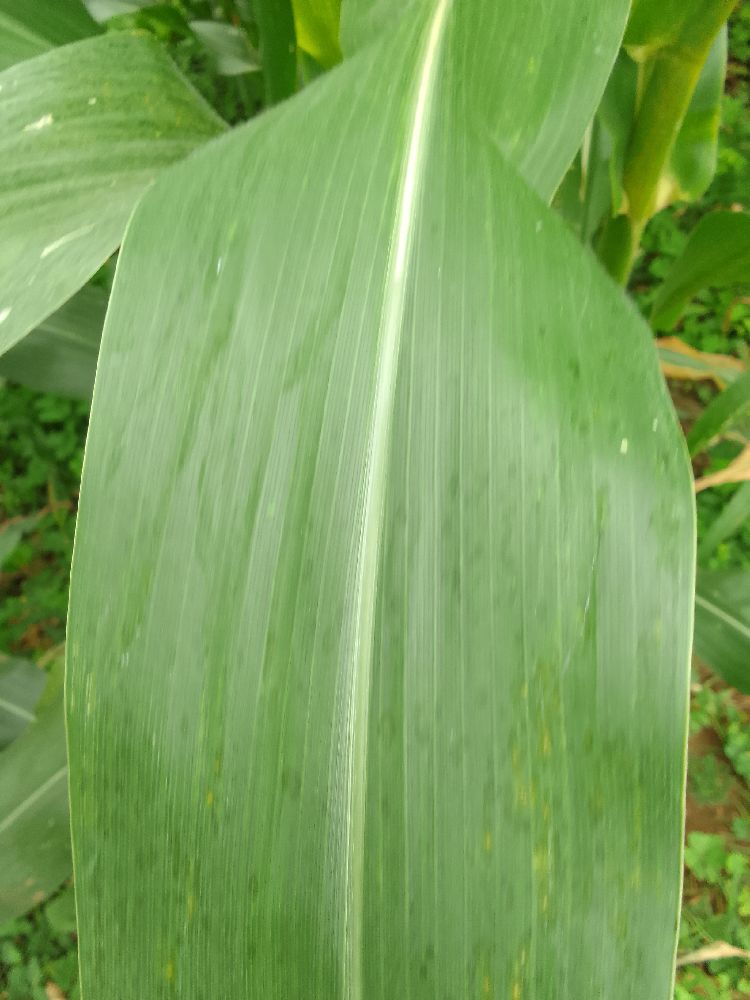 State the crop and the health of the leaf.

maize, healthy
